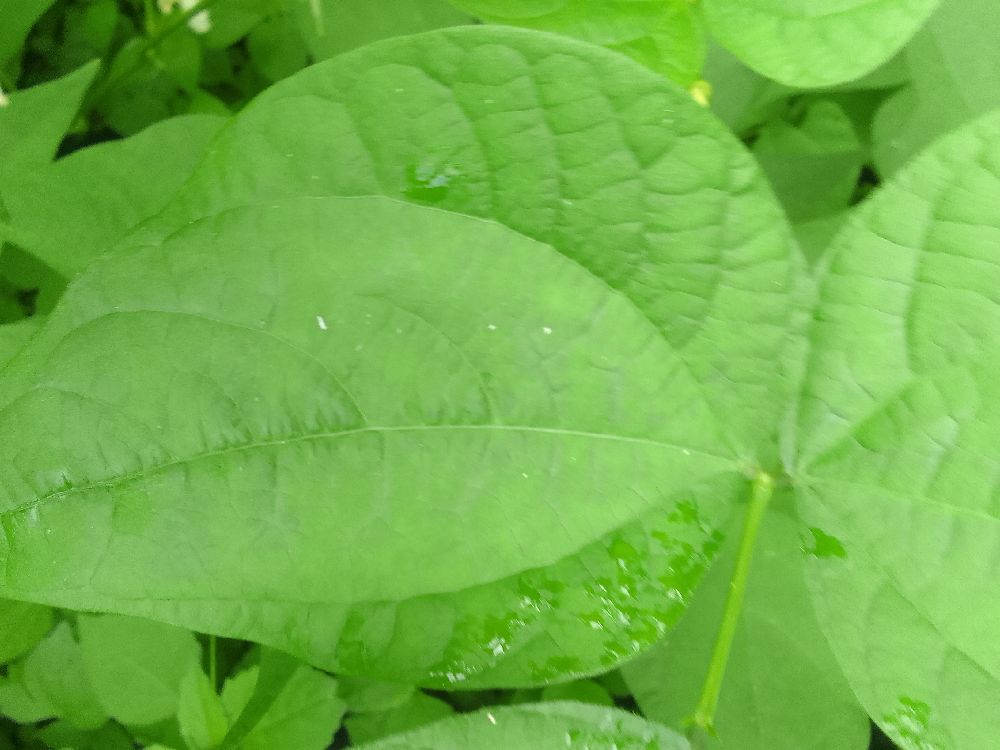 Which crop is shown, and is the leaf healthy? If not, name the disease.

common bean, healthy
